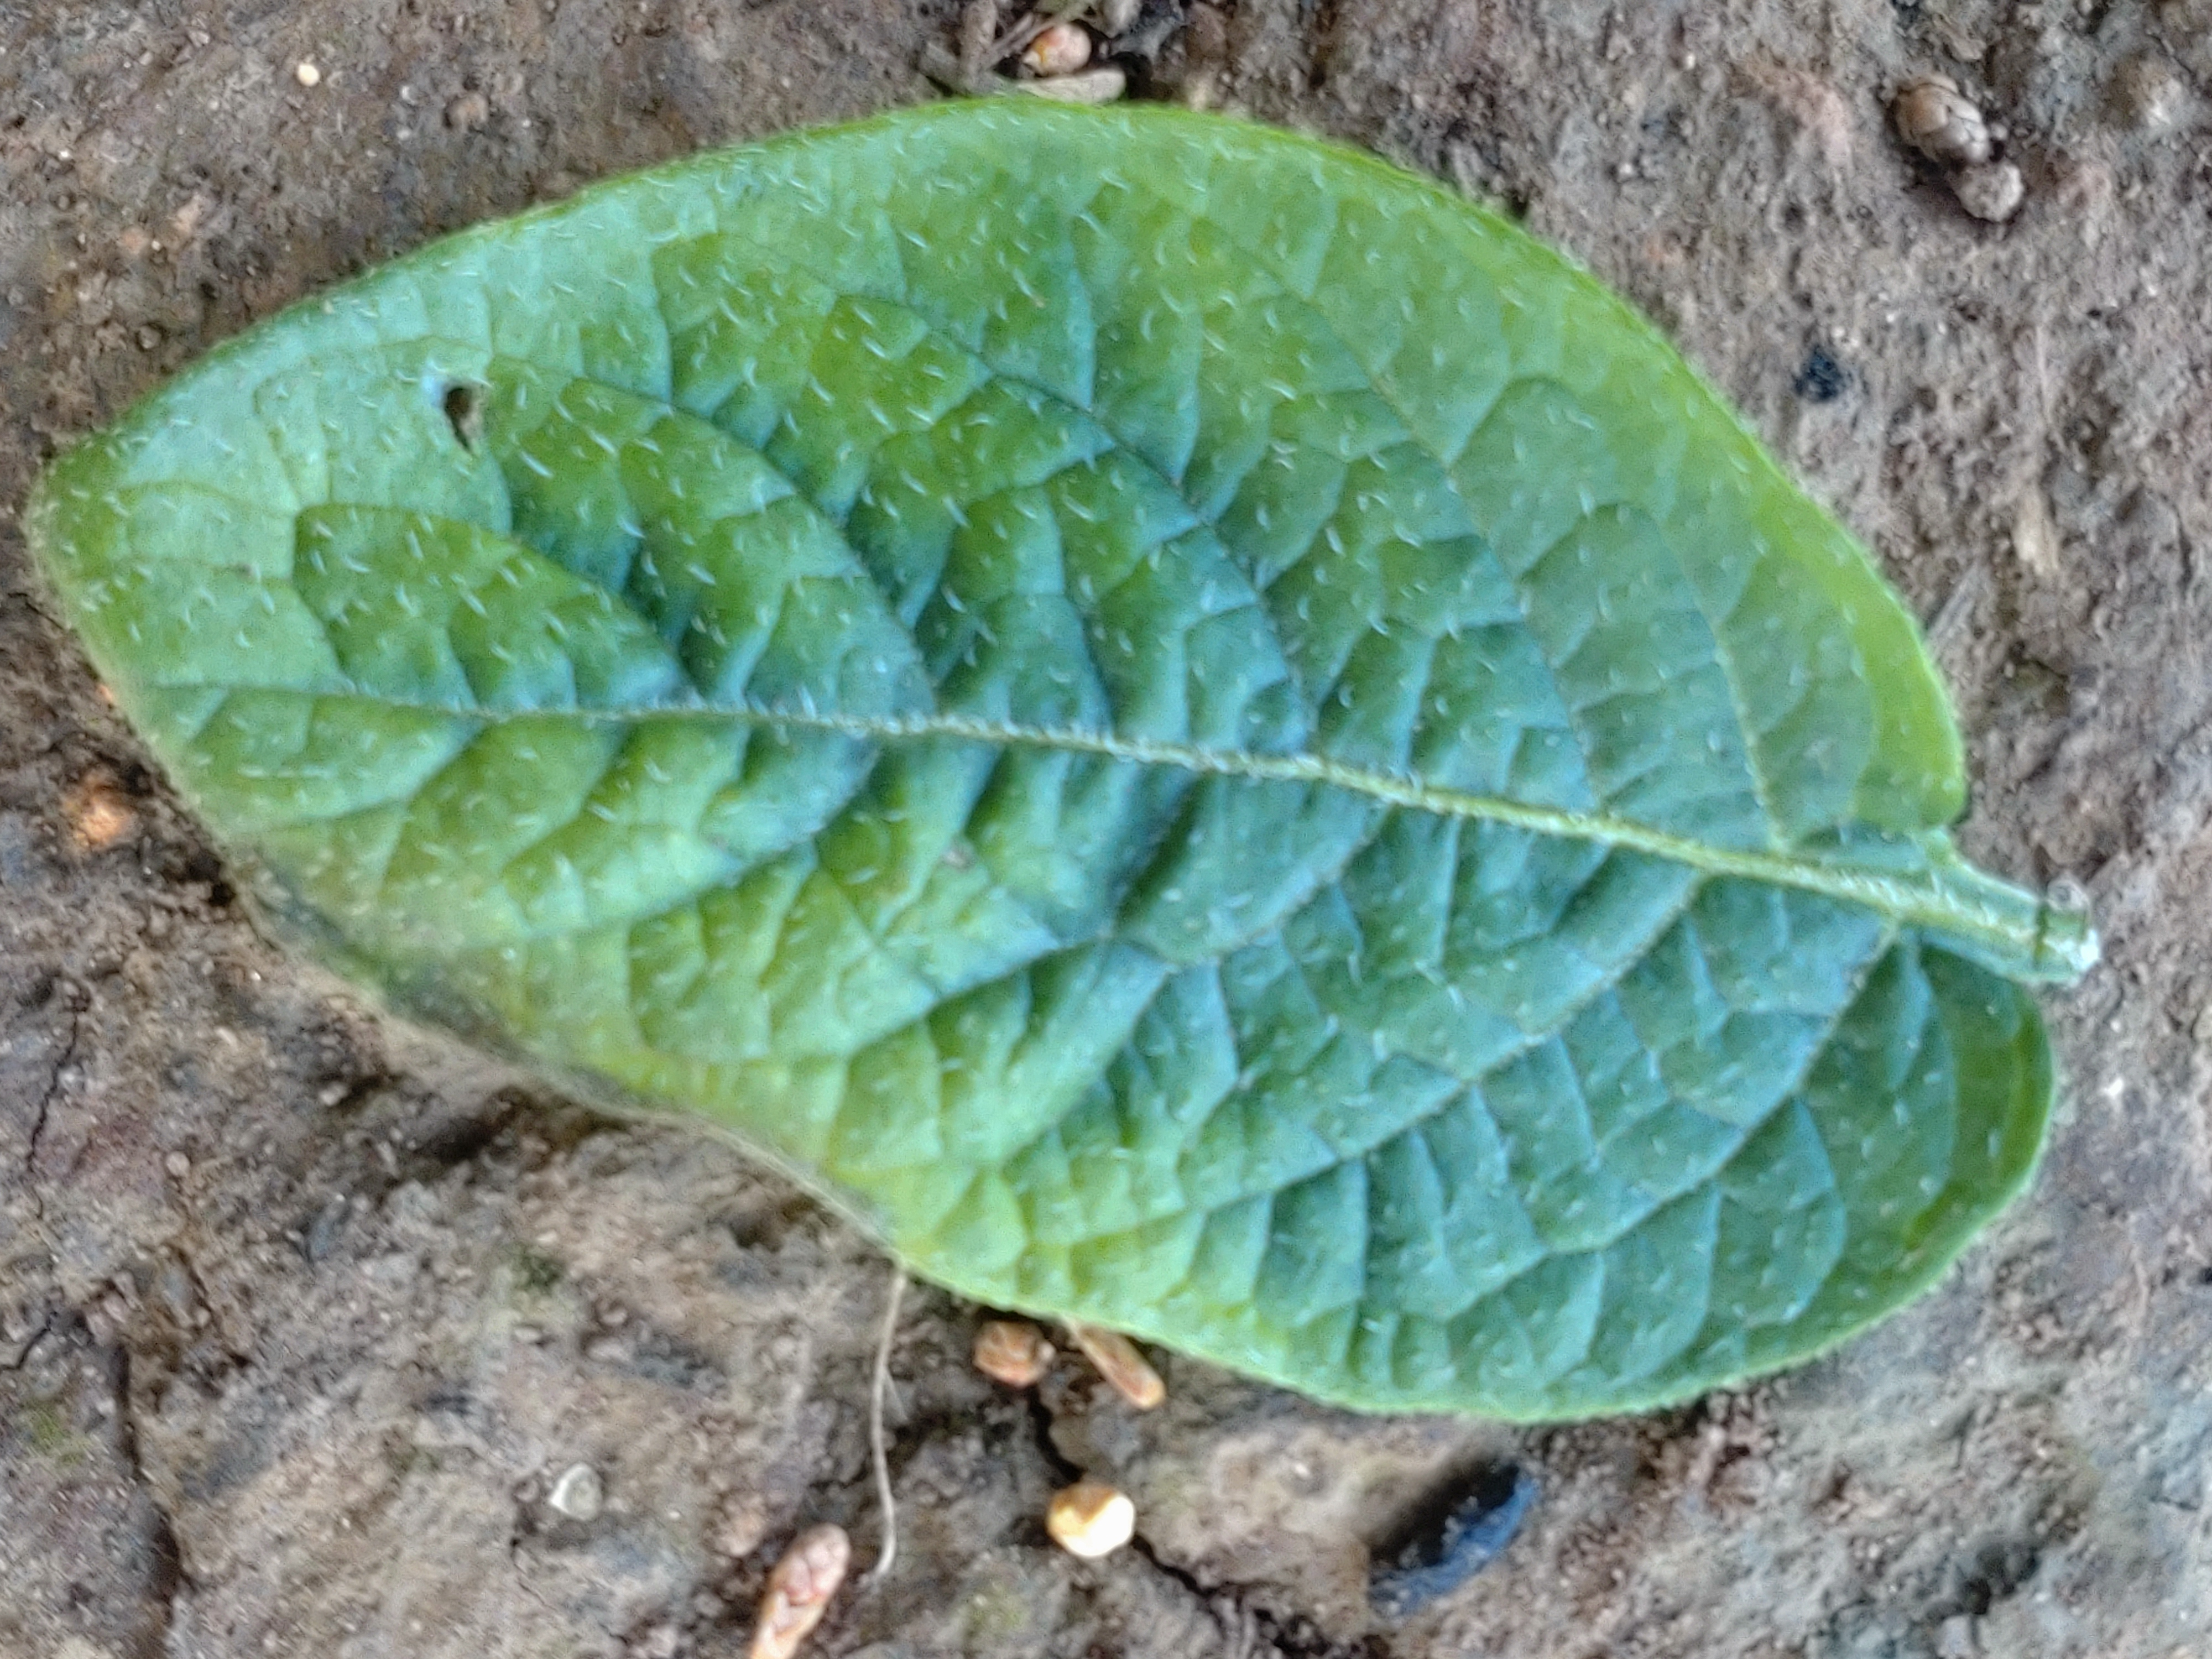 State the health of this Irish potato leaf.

early blight
